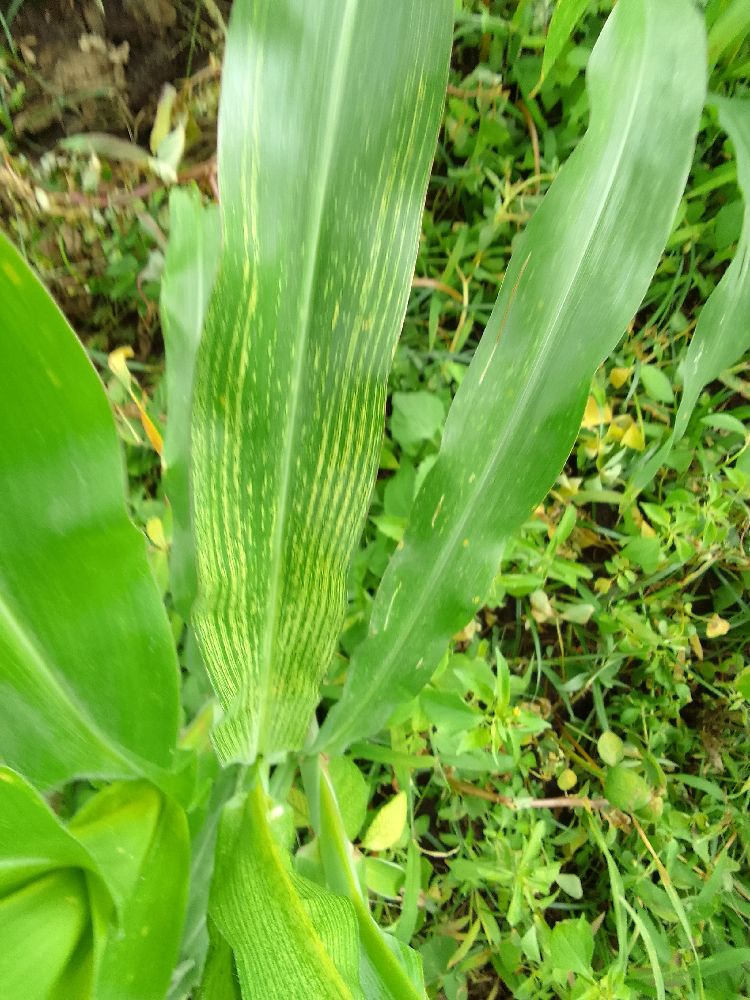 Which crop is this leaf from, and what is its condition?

maize, maize streak virus
